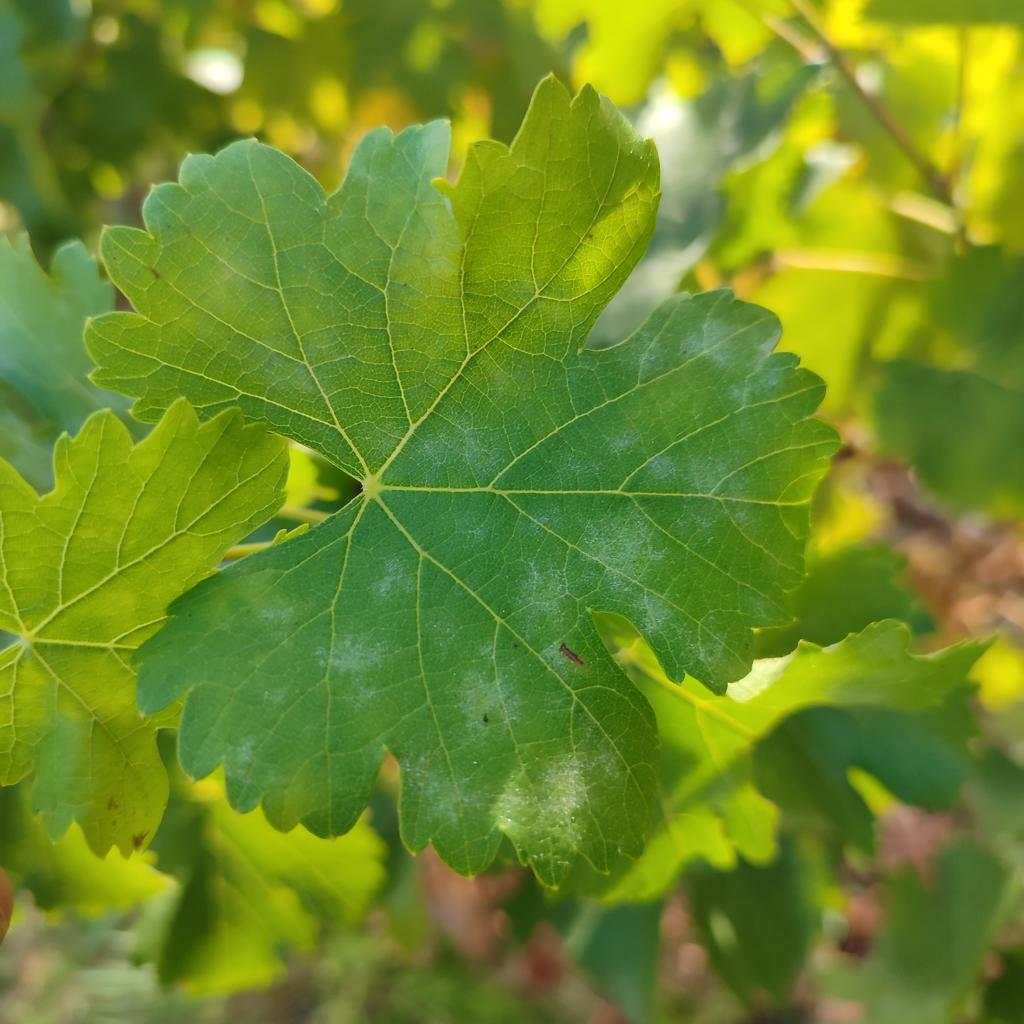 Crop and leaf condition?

grapevine, powdery mildew
